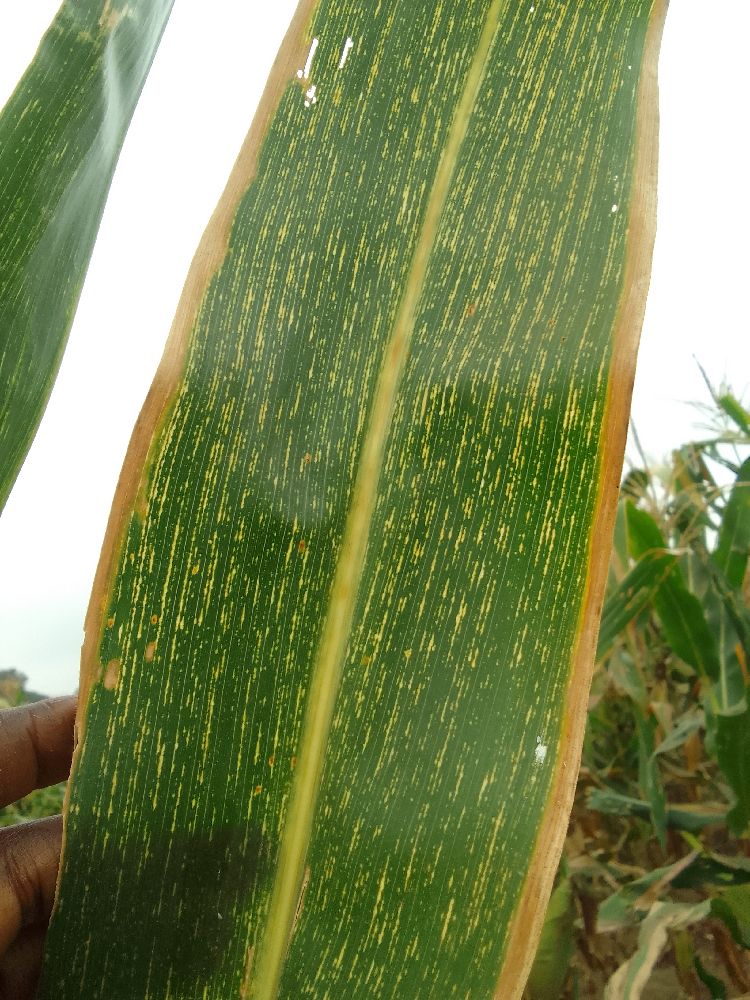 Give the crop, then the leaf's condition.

maize, maize streak virus
